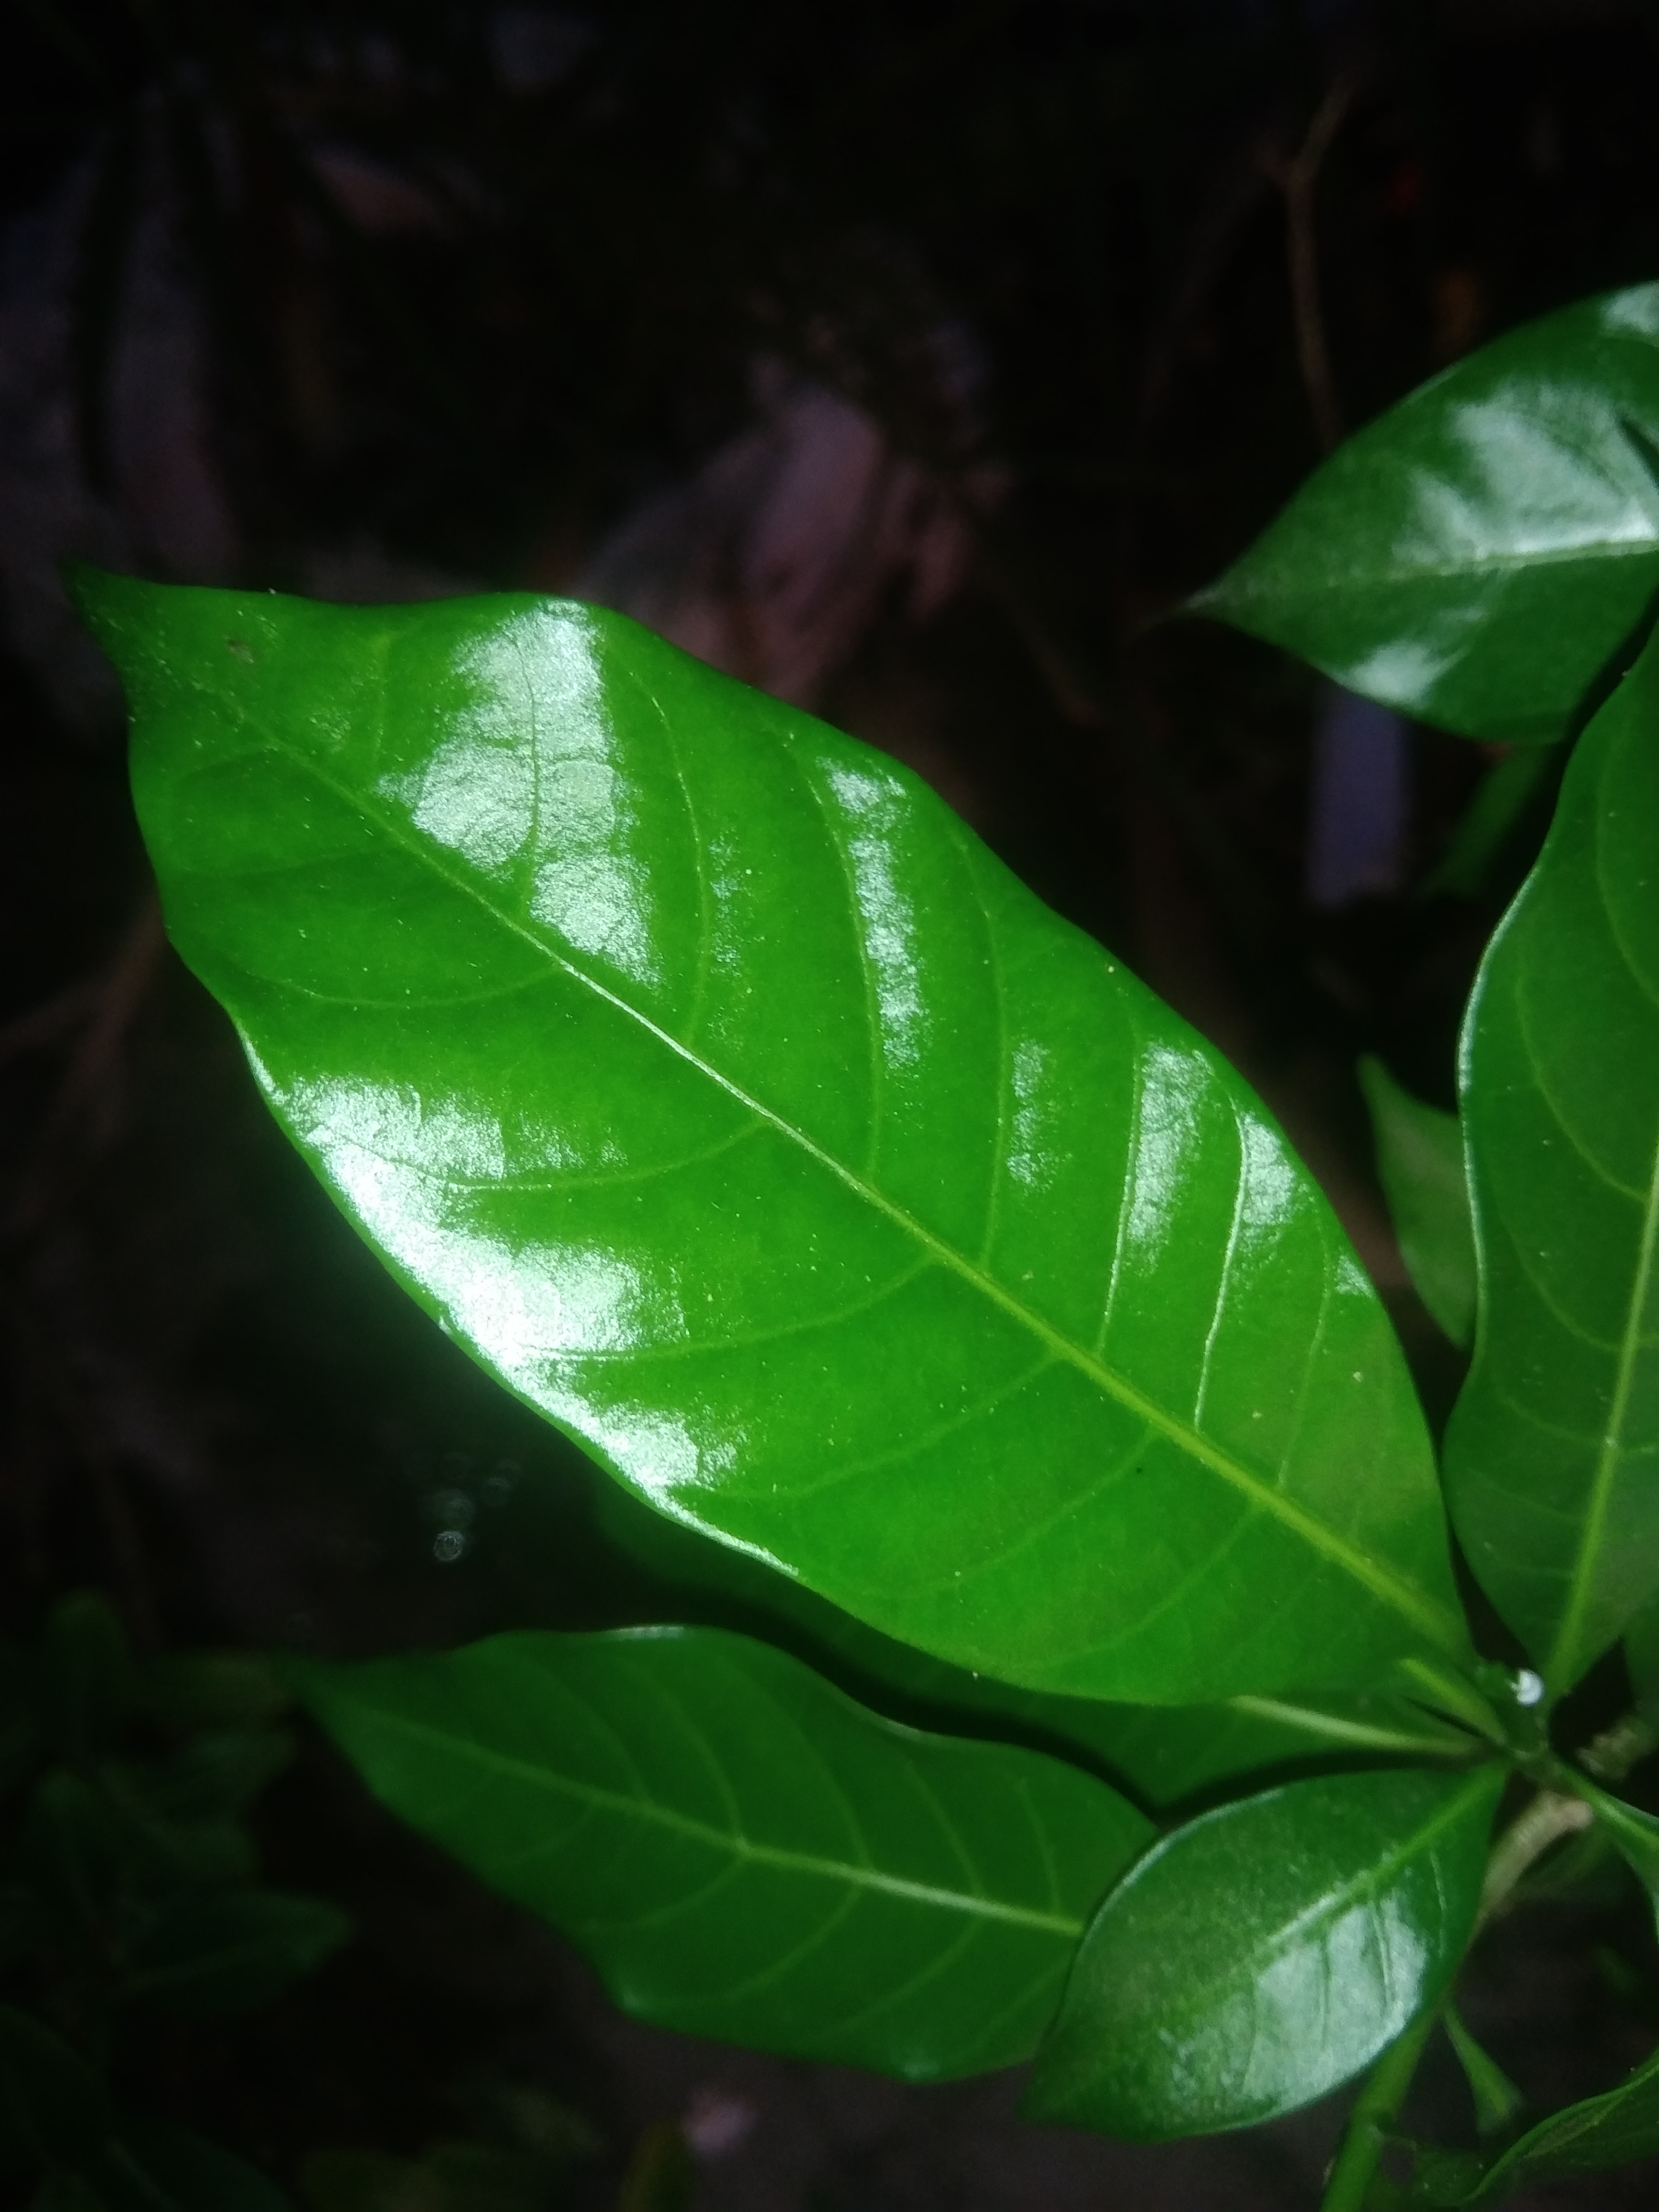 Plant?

togor
